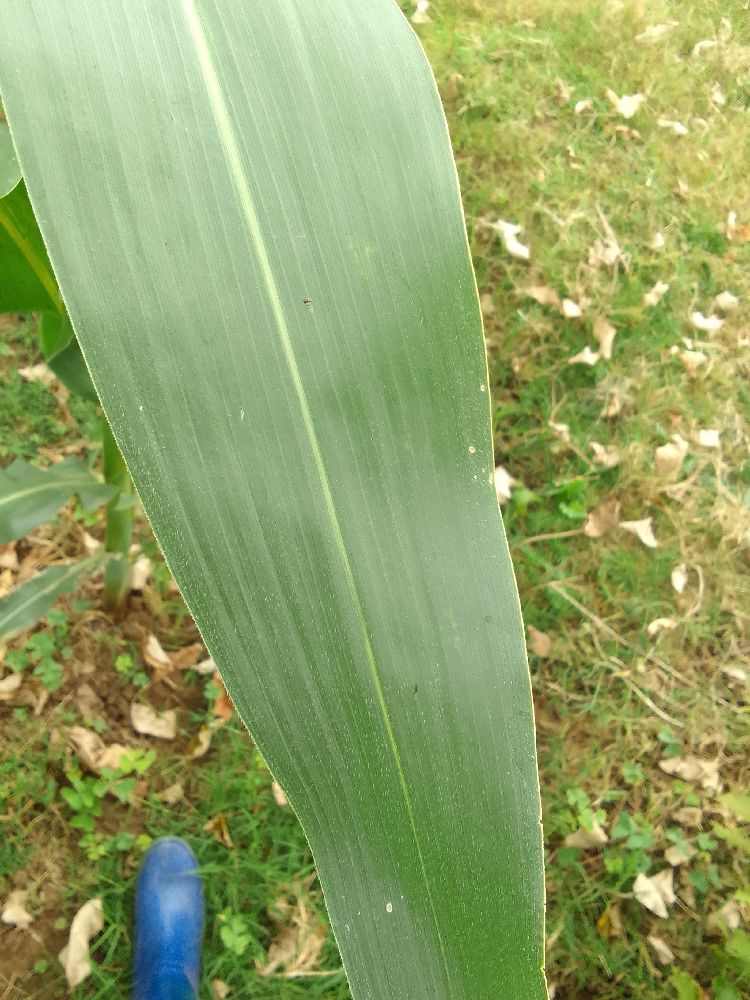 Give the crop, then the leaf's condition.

maize, healthy
